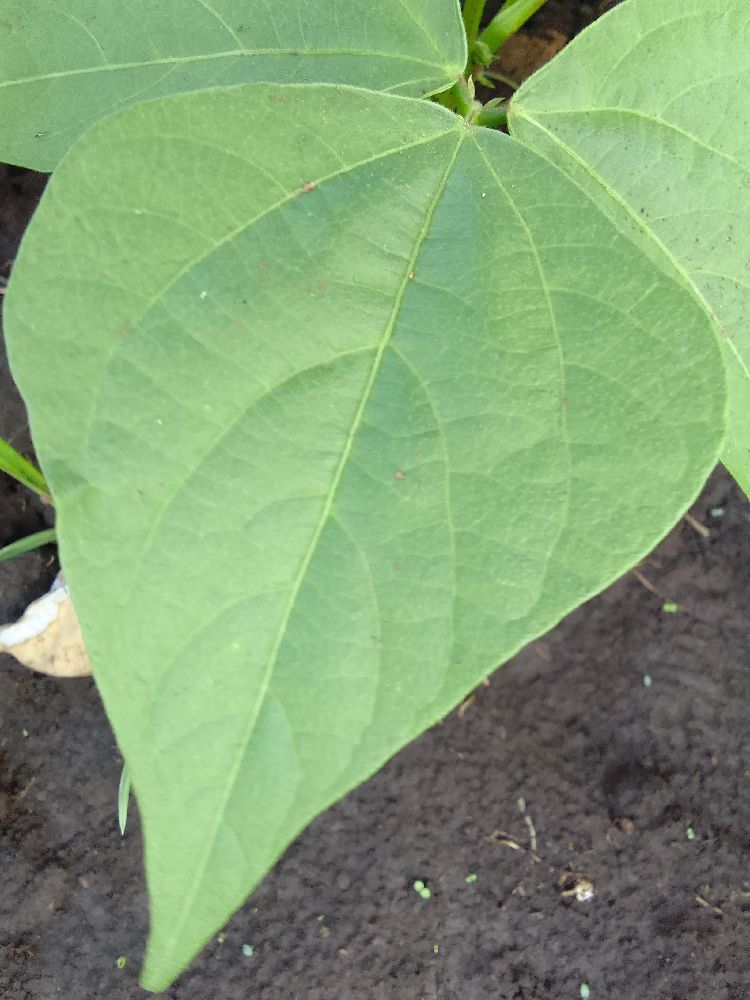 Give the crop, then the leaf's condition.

common bean, healthy
